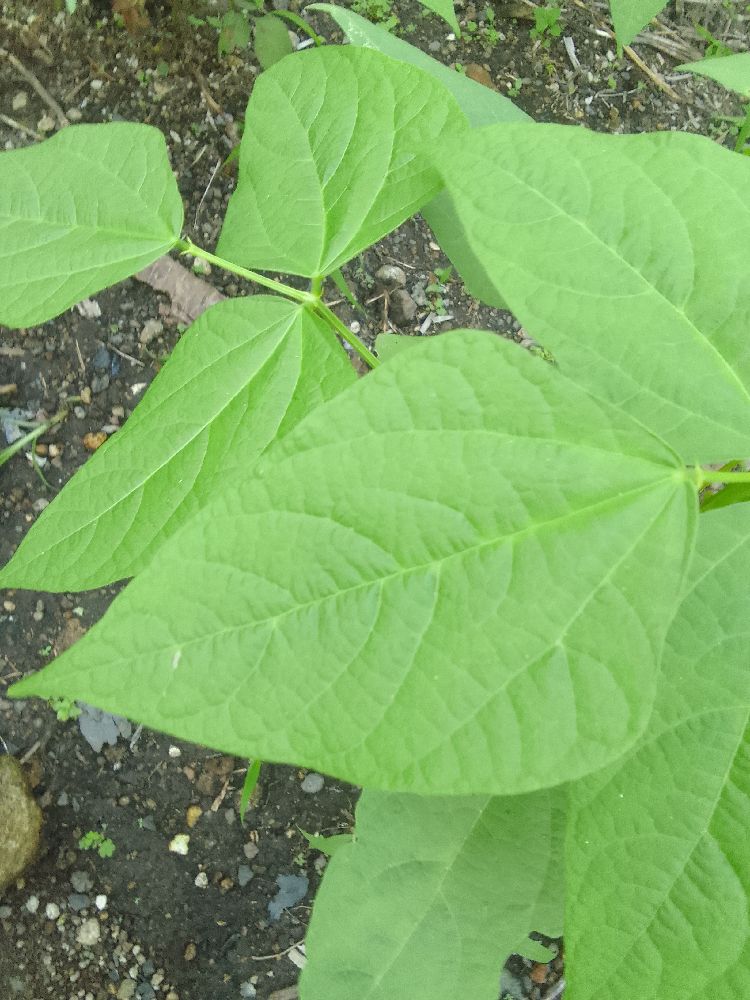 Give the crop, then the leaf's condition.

common bean, healthy
